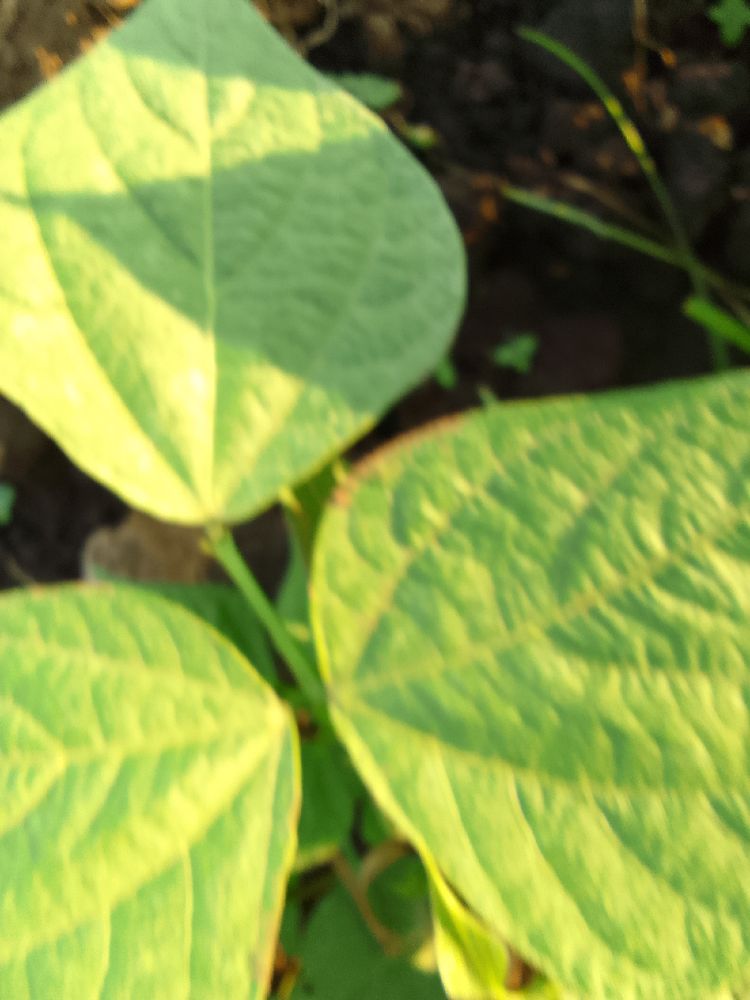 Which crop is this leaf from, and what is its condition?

common bean, healthy
